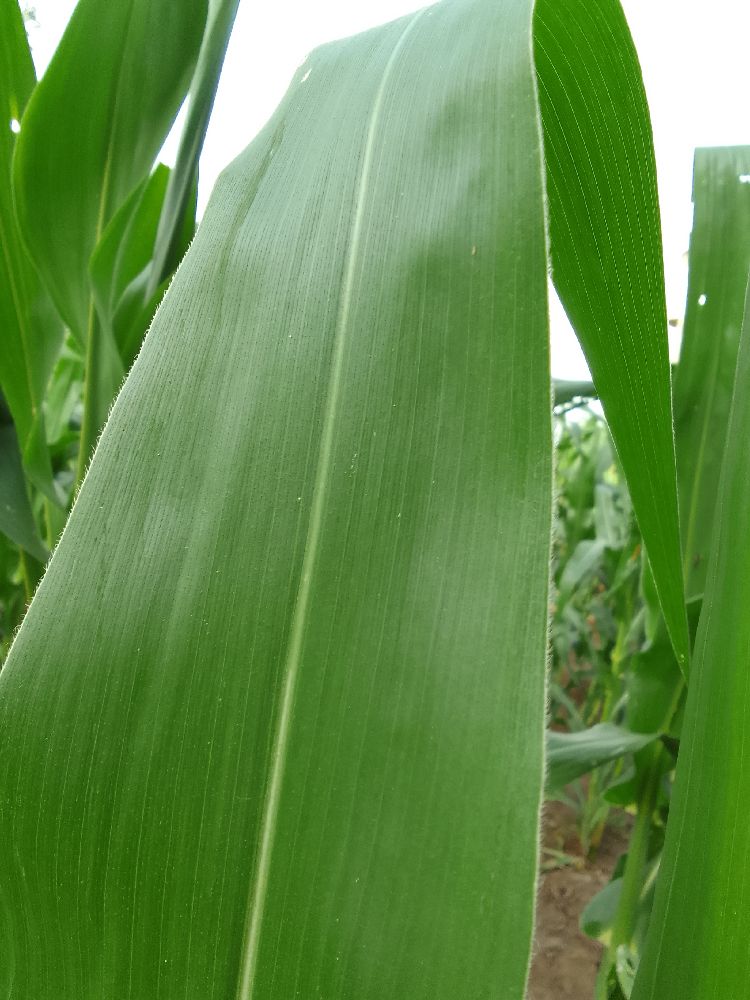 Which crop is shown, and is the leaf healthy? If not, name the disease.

maize, healthy
